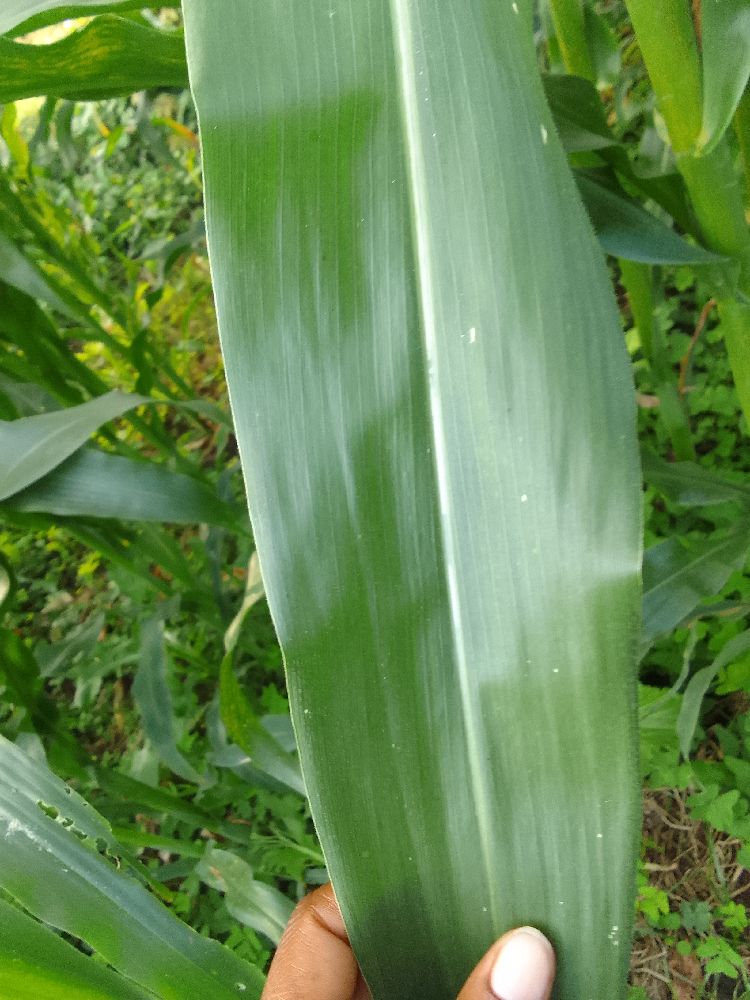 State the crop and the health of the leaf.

maize, healthy
